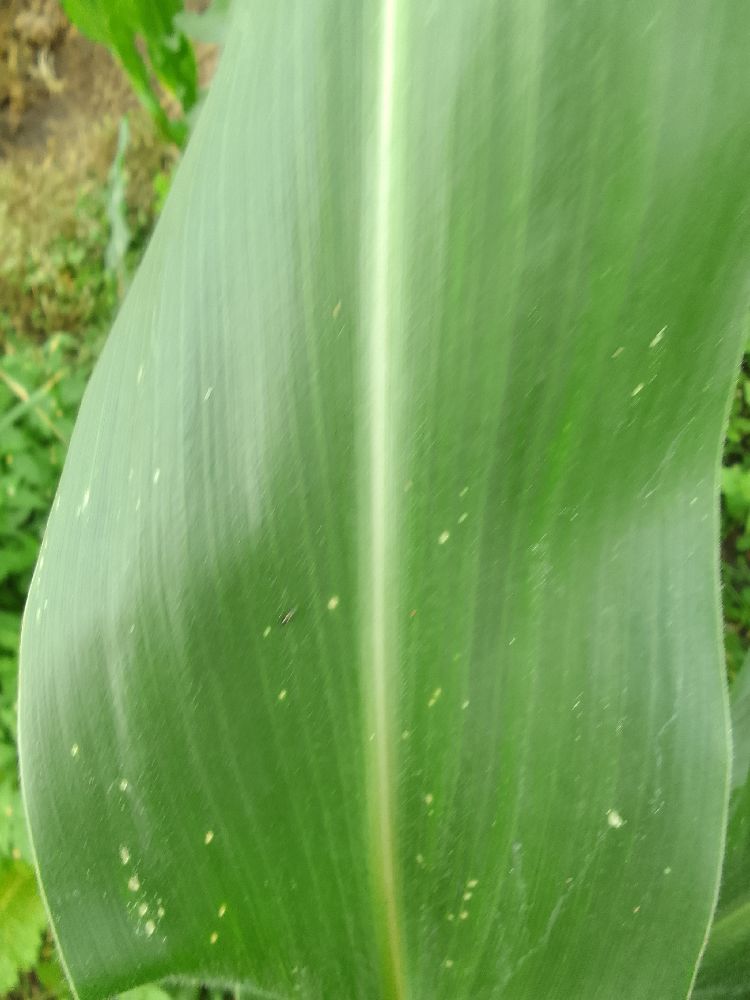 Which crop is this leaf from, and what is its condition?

maize, healthy
